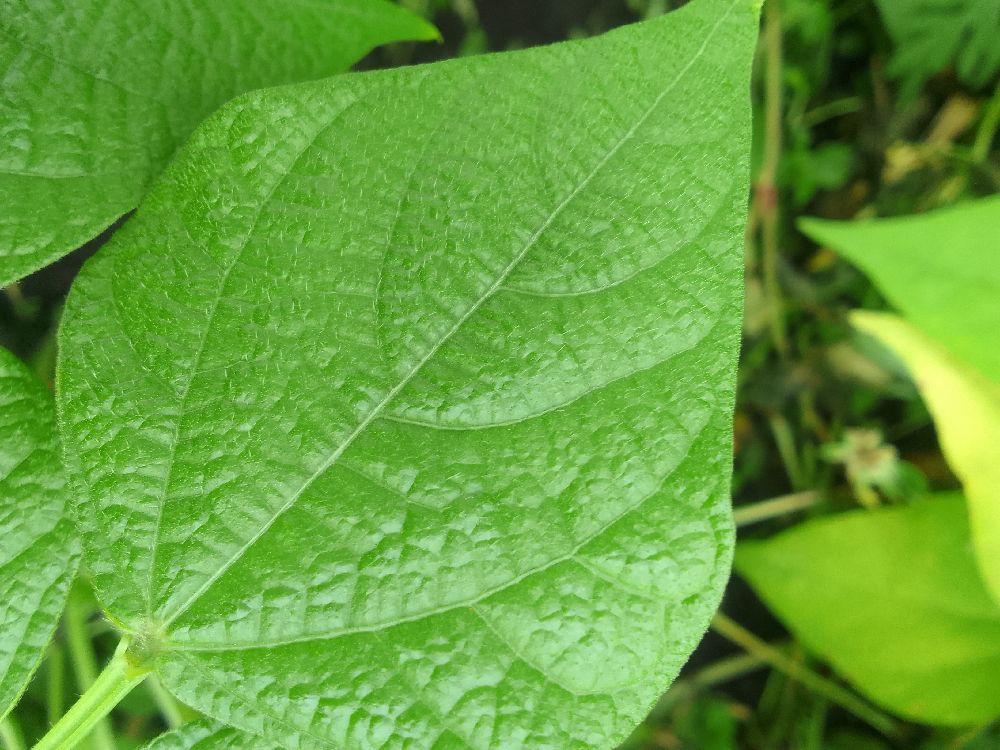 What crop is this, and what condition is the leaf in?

common bean, healthy
